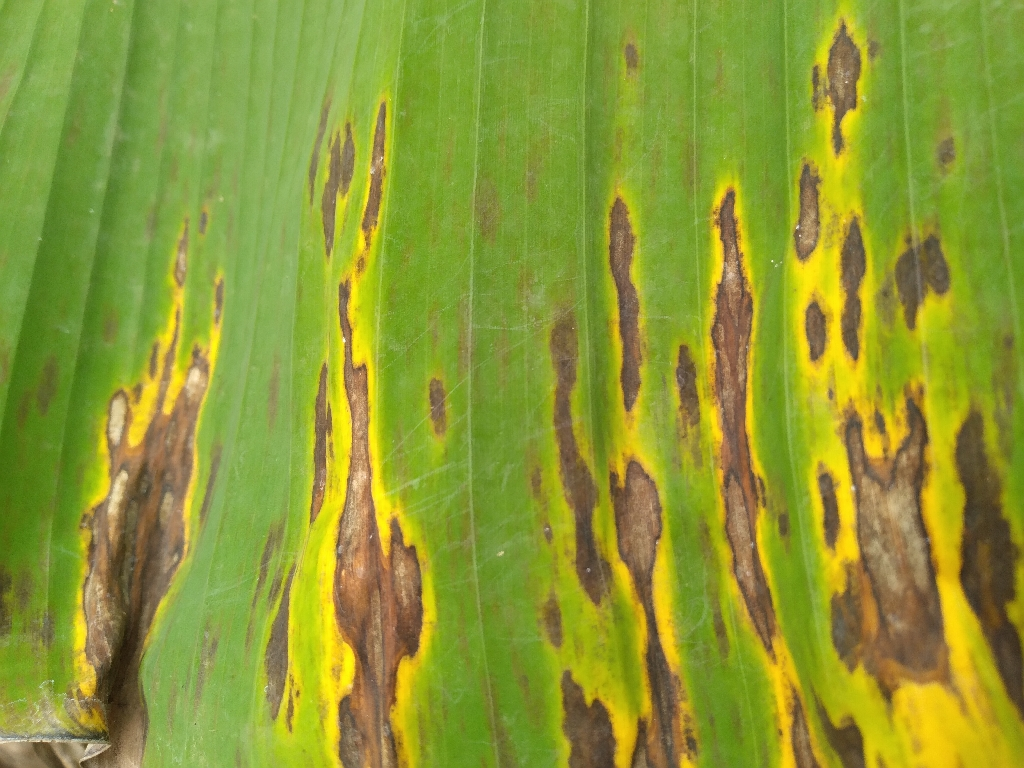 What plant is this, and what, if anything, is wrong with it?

banana, black sigatoka
